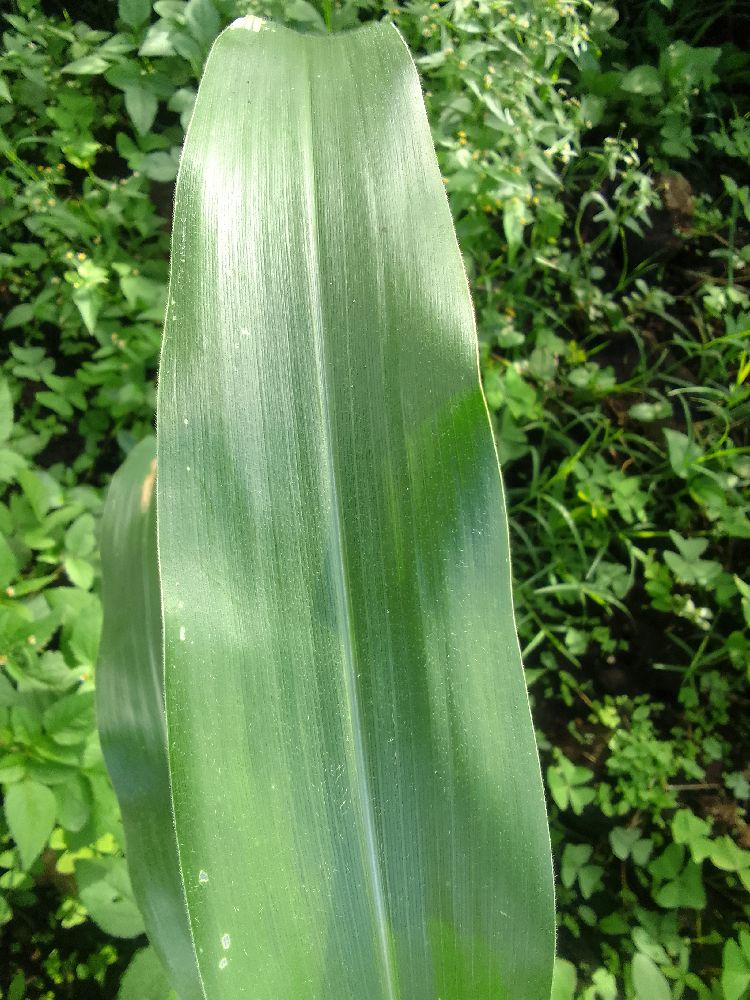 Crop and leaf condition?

maize, healthy
